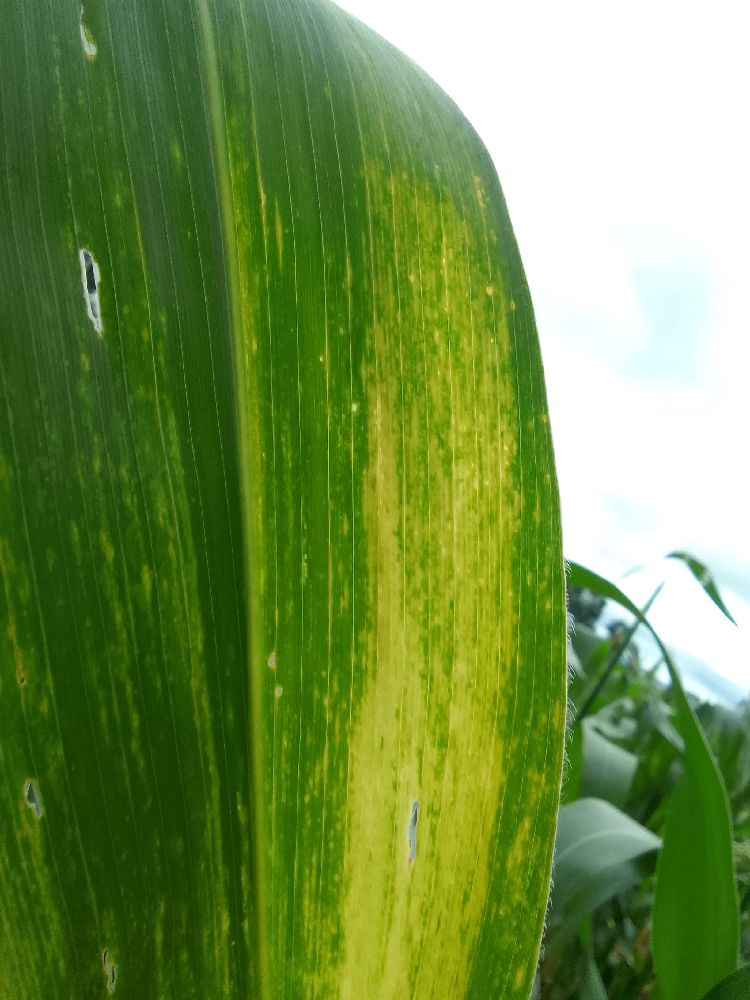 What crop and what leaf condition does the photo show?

maize, maize lethal necrosis
